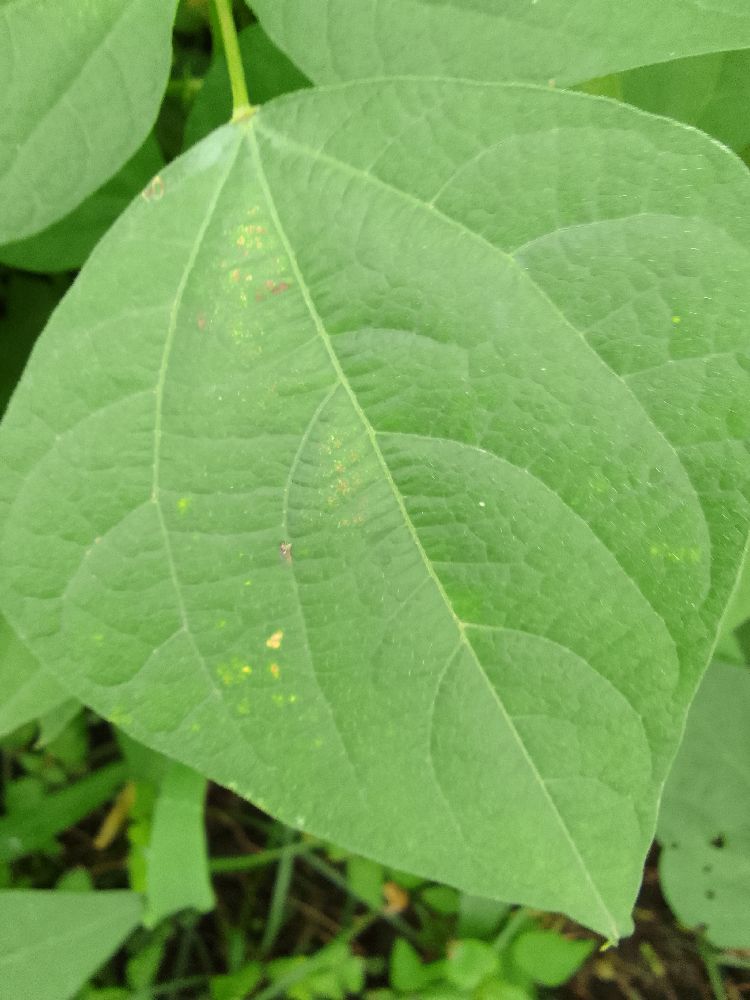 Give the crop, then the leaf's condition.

common bean, healthy
